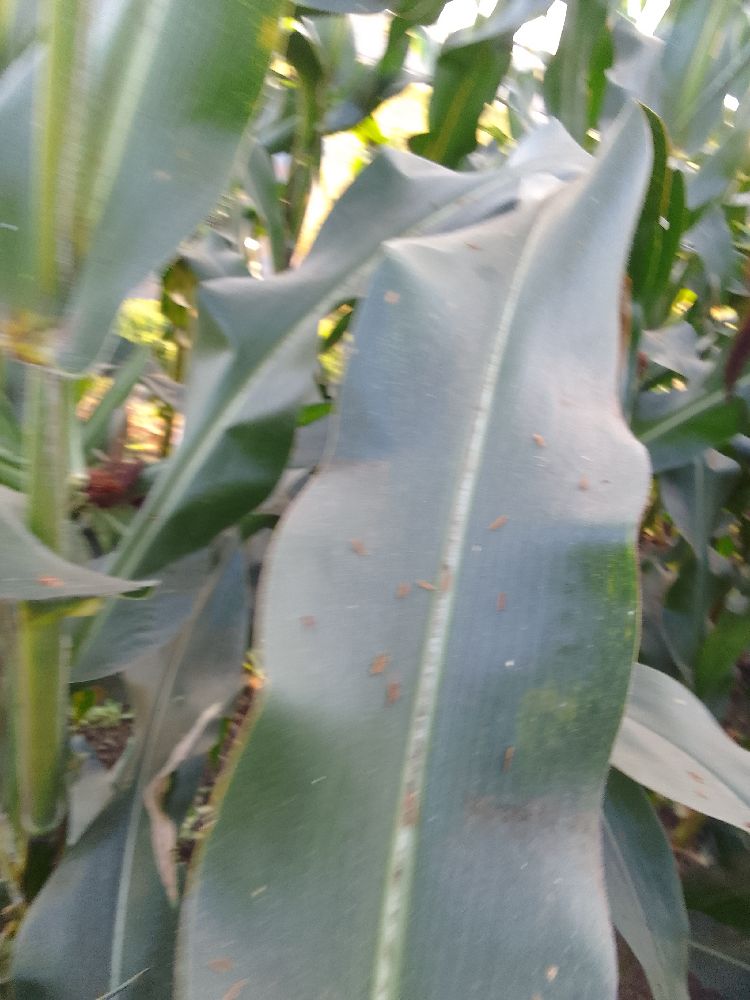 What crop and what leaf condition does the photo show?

maize, healthy
